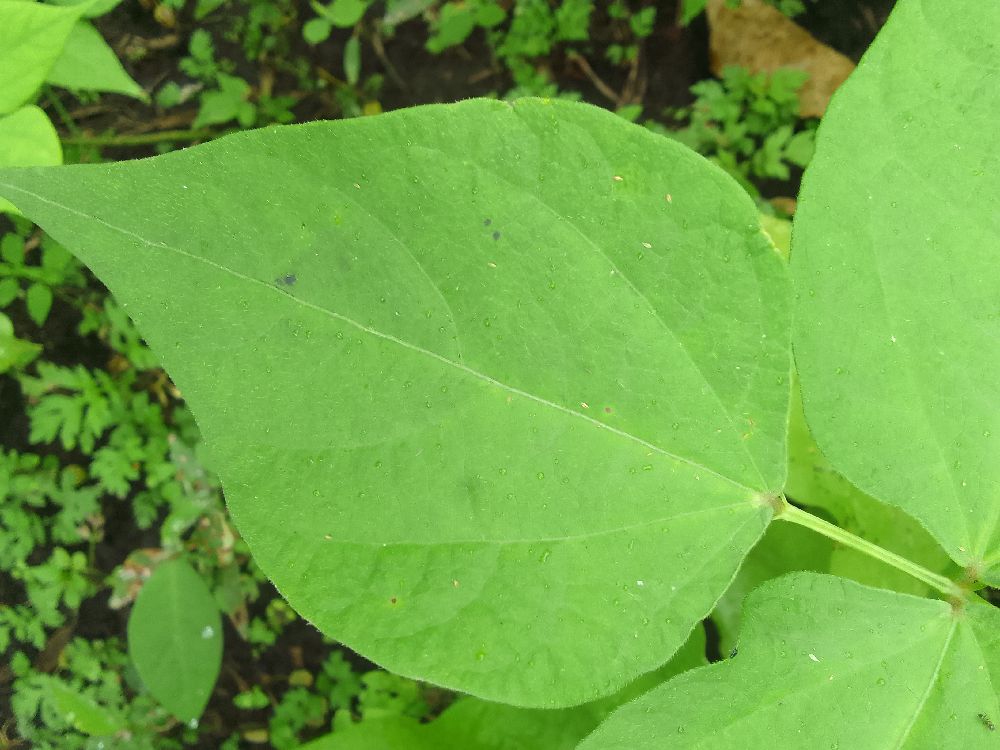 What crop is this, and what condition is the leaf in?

common bean, healthy
